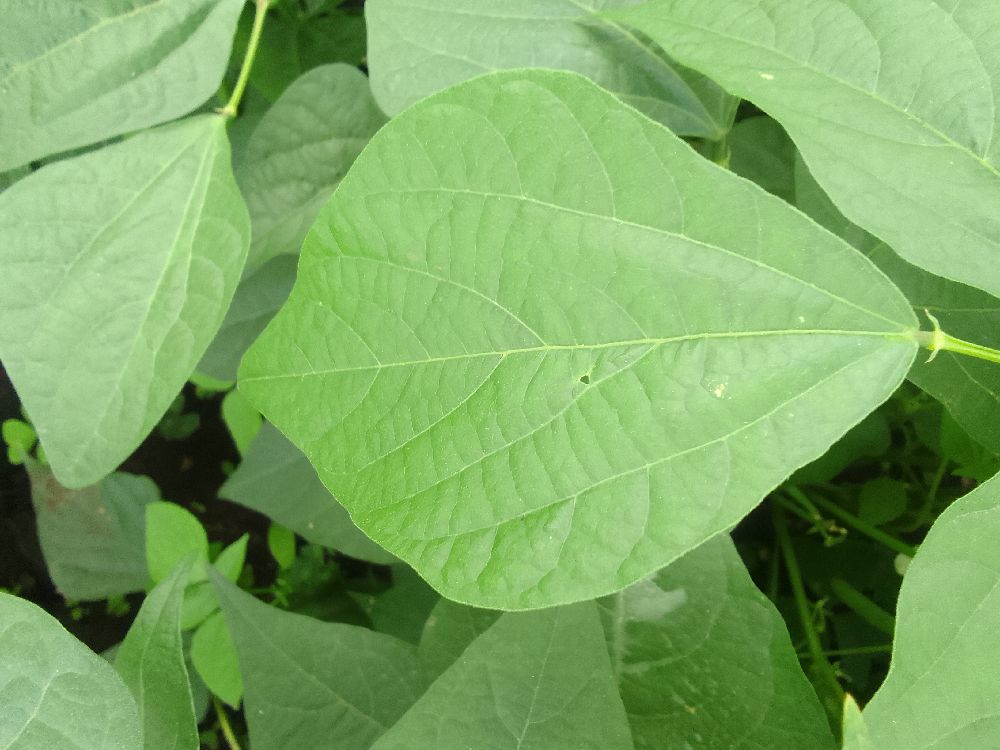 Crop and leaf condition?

common bean, healthy
